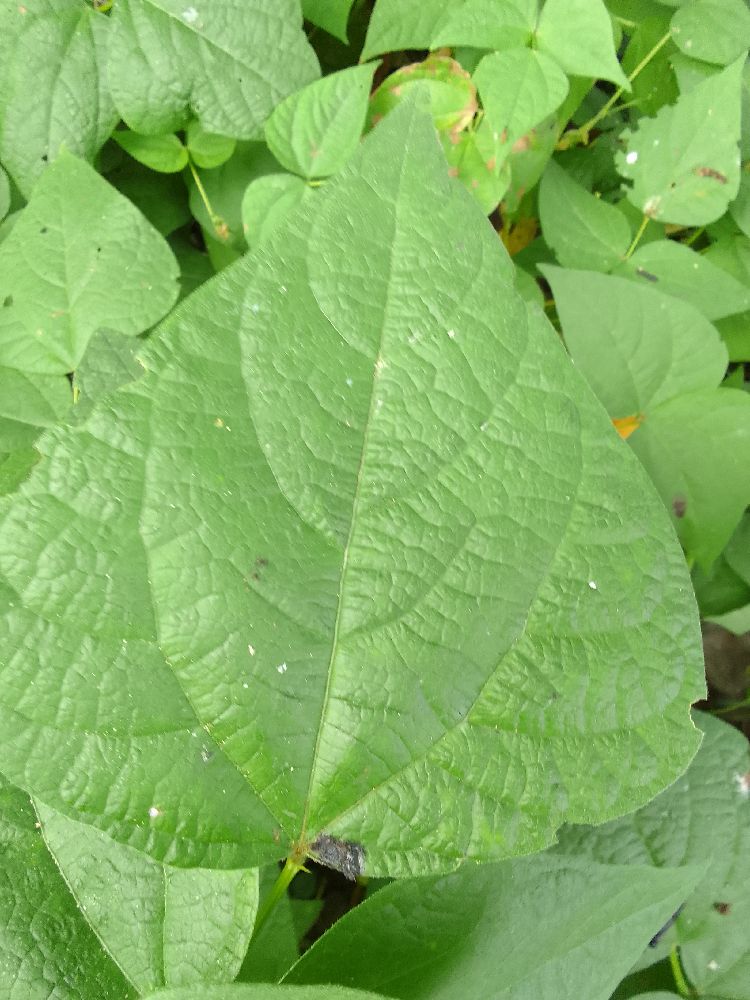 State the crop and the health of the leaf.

common bean, healthy
